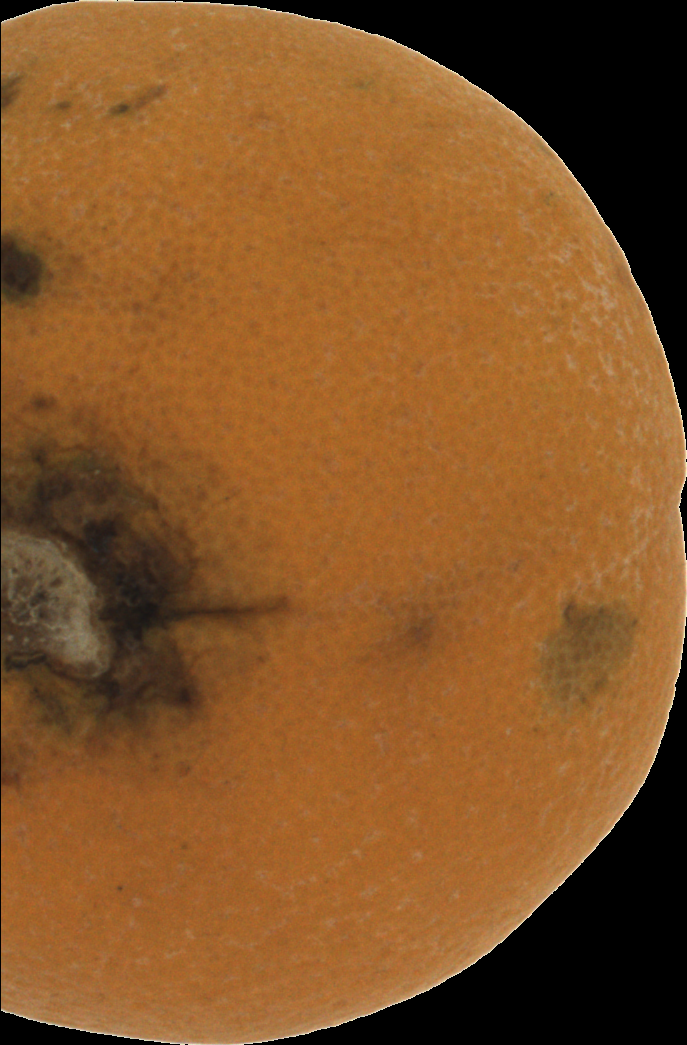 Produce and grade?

orange, bad
